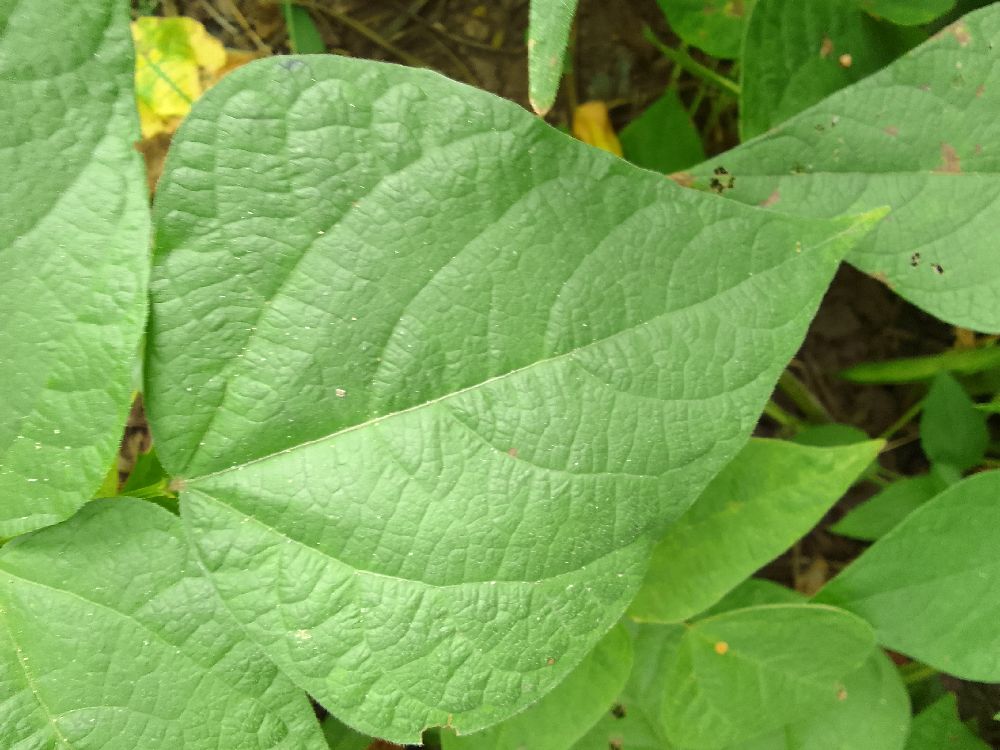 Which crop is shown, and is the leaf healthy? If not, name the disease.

common bean, healthy
